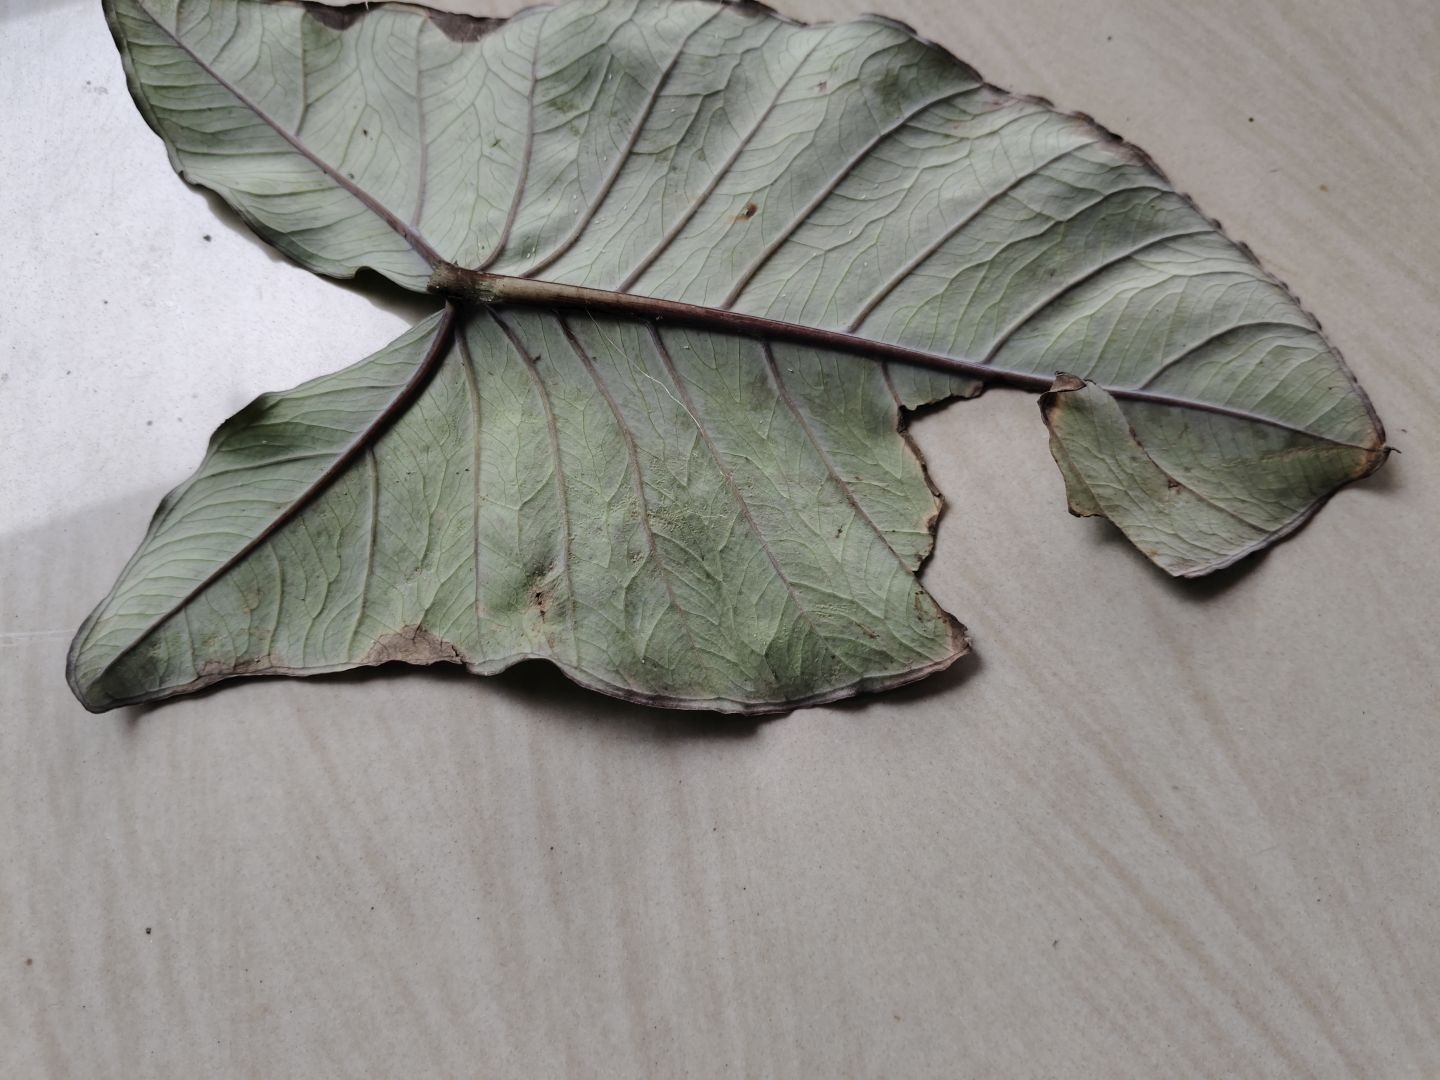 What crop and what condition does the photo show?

taro, leaf blight
